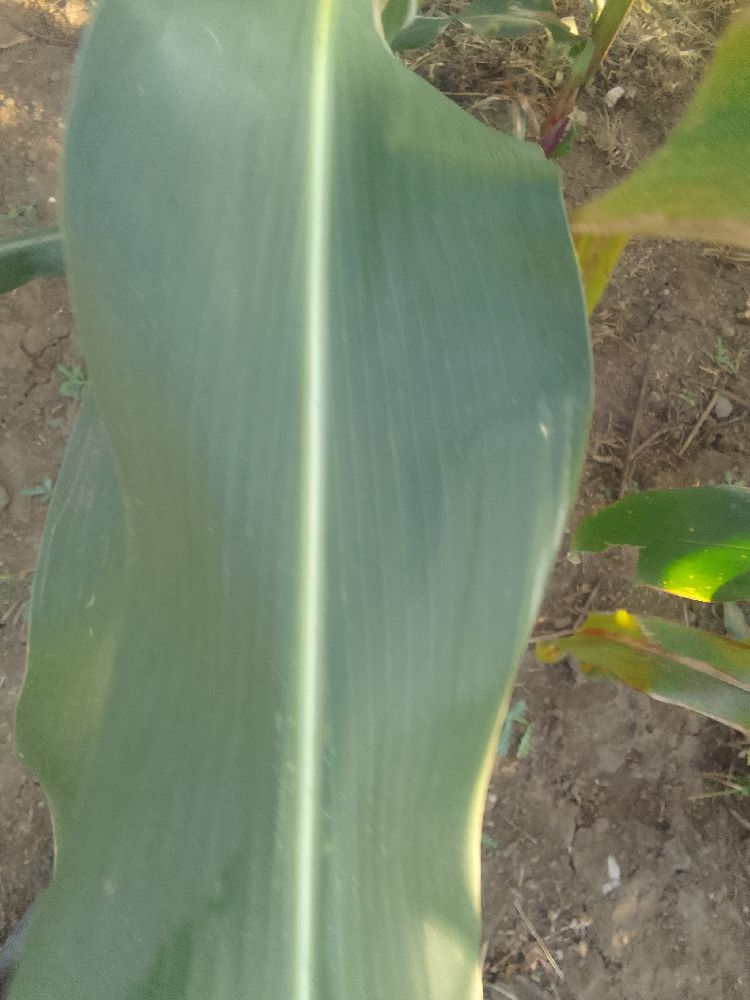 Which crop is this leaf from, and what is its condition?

maize, healthy
